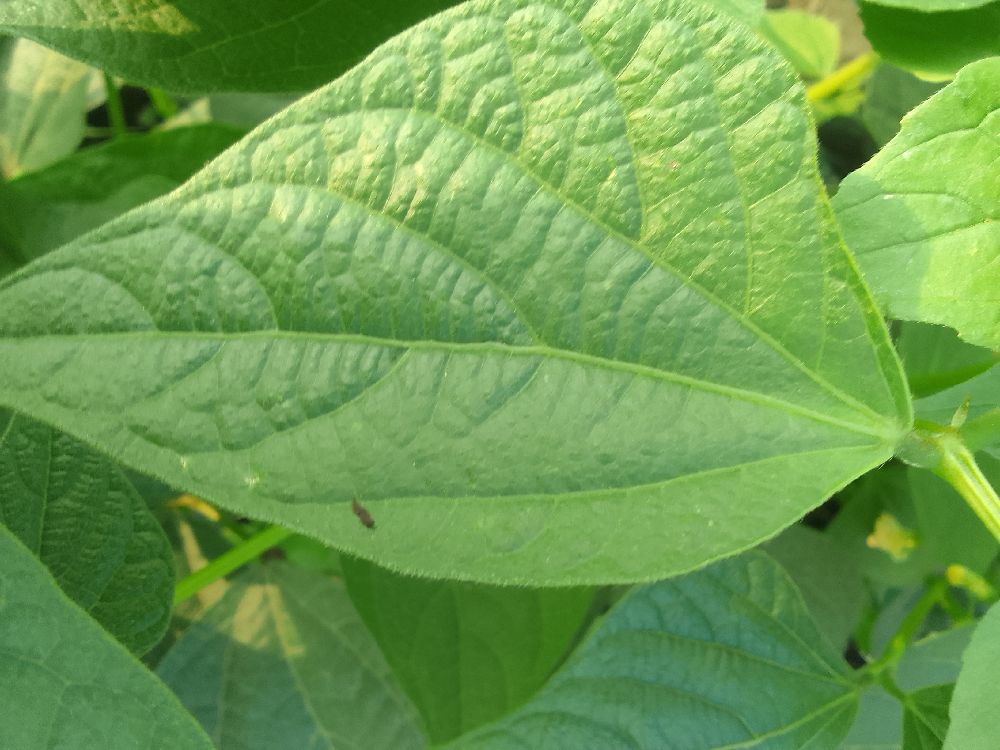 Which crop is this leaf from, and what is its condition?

common bean, healthy
